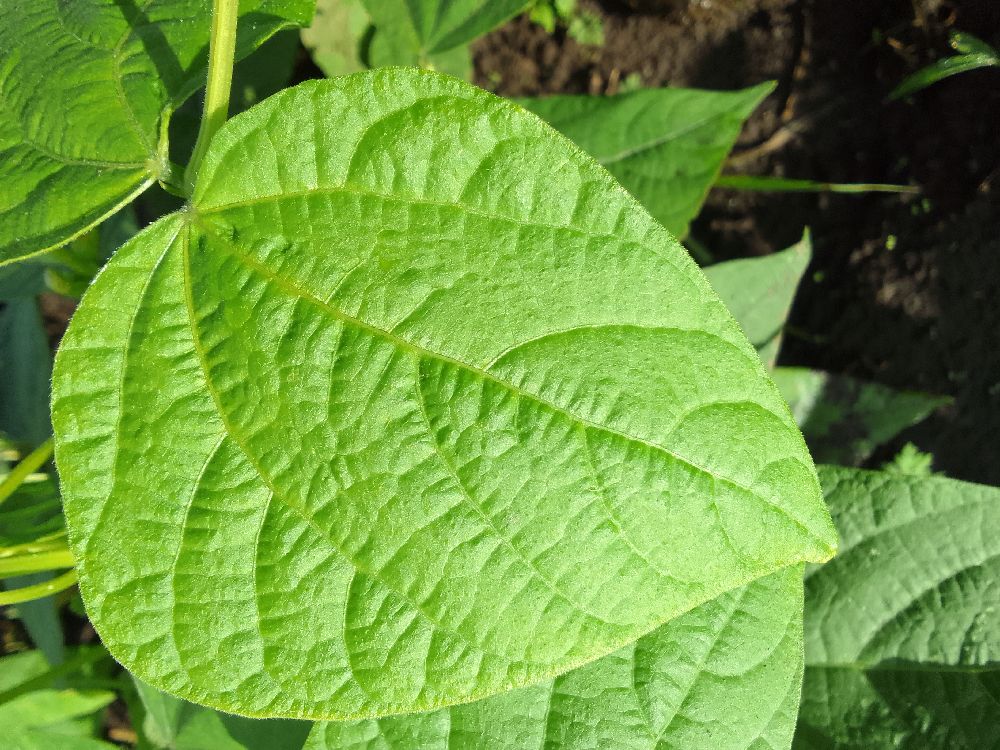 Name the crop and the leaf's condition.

common bean, healthy
